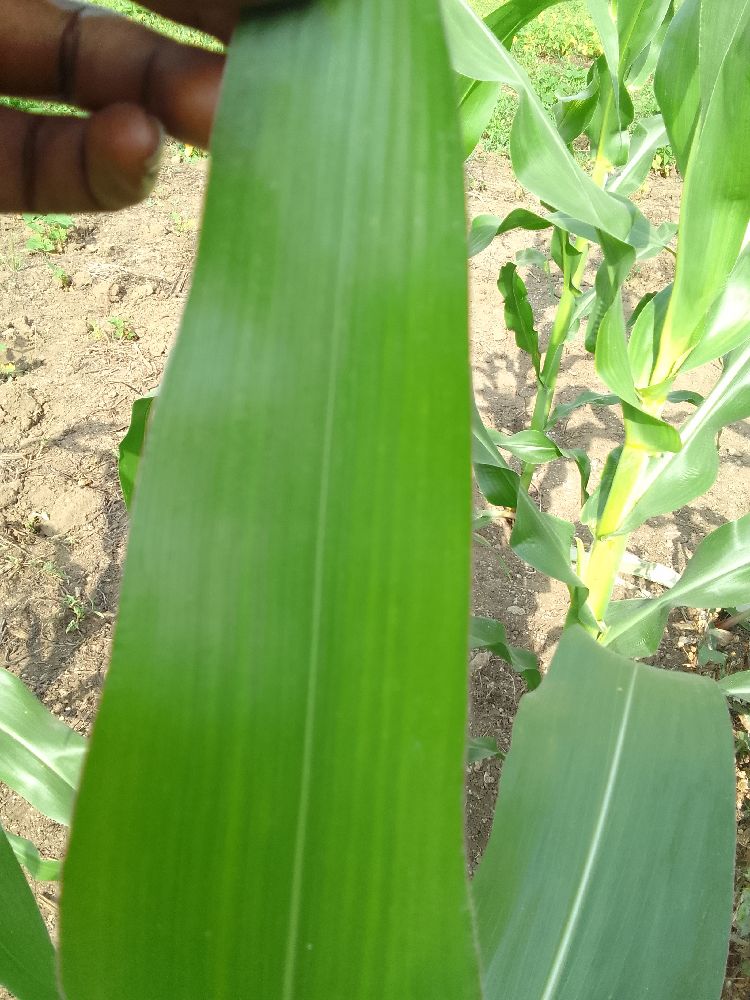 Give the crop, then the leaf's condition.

maize, healthy
